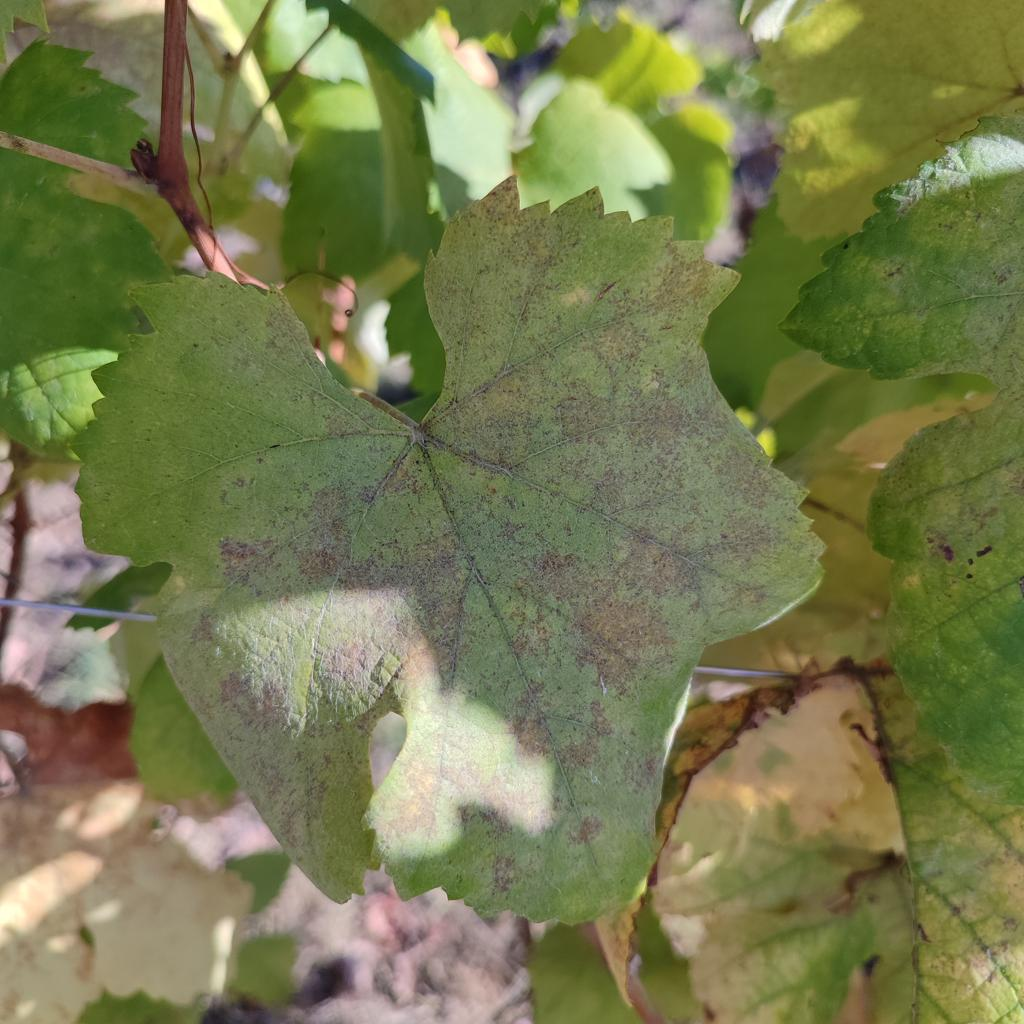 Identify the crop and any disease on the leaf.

grapevine, powdery mildew
